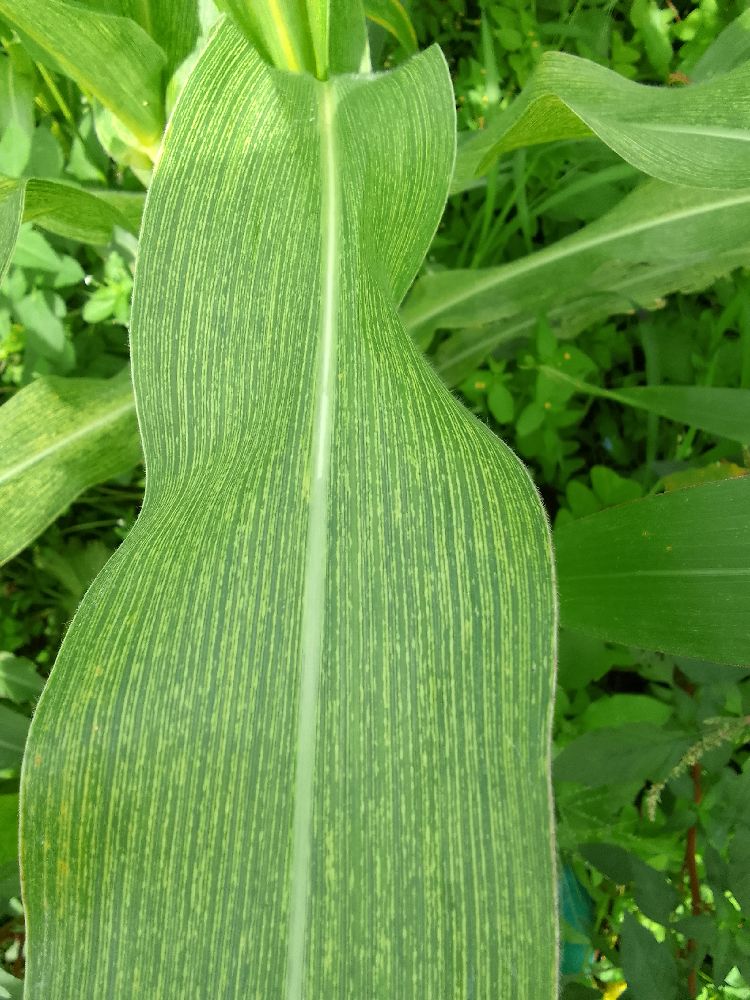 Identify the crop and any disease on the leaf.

maize, maize streak virus
